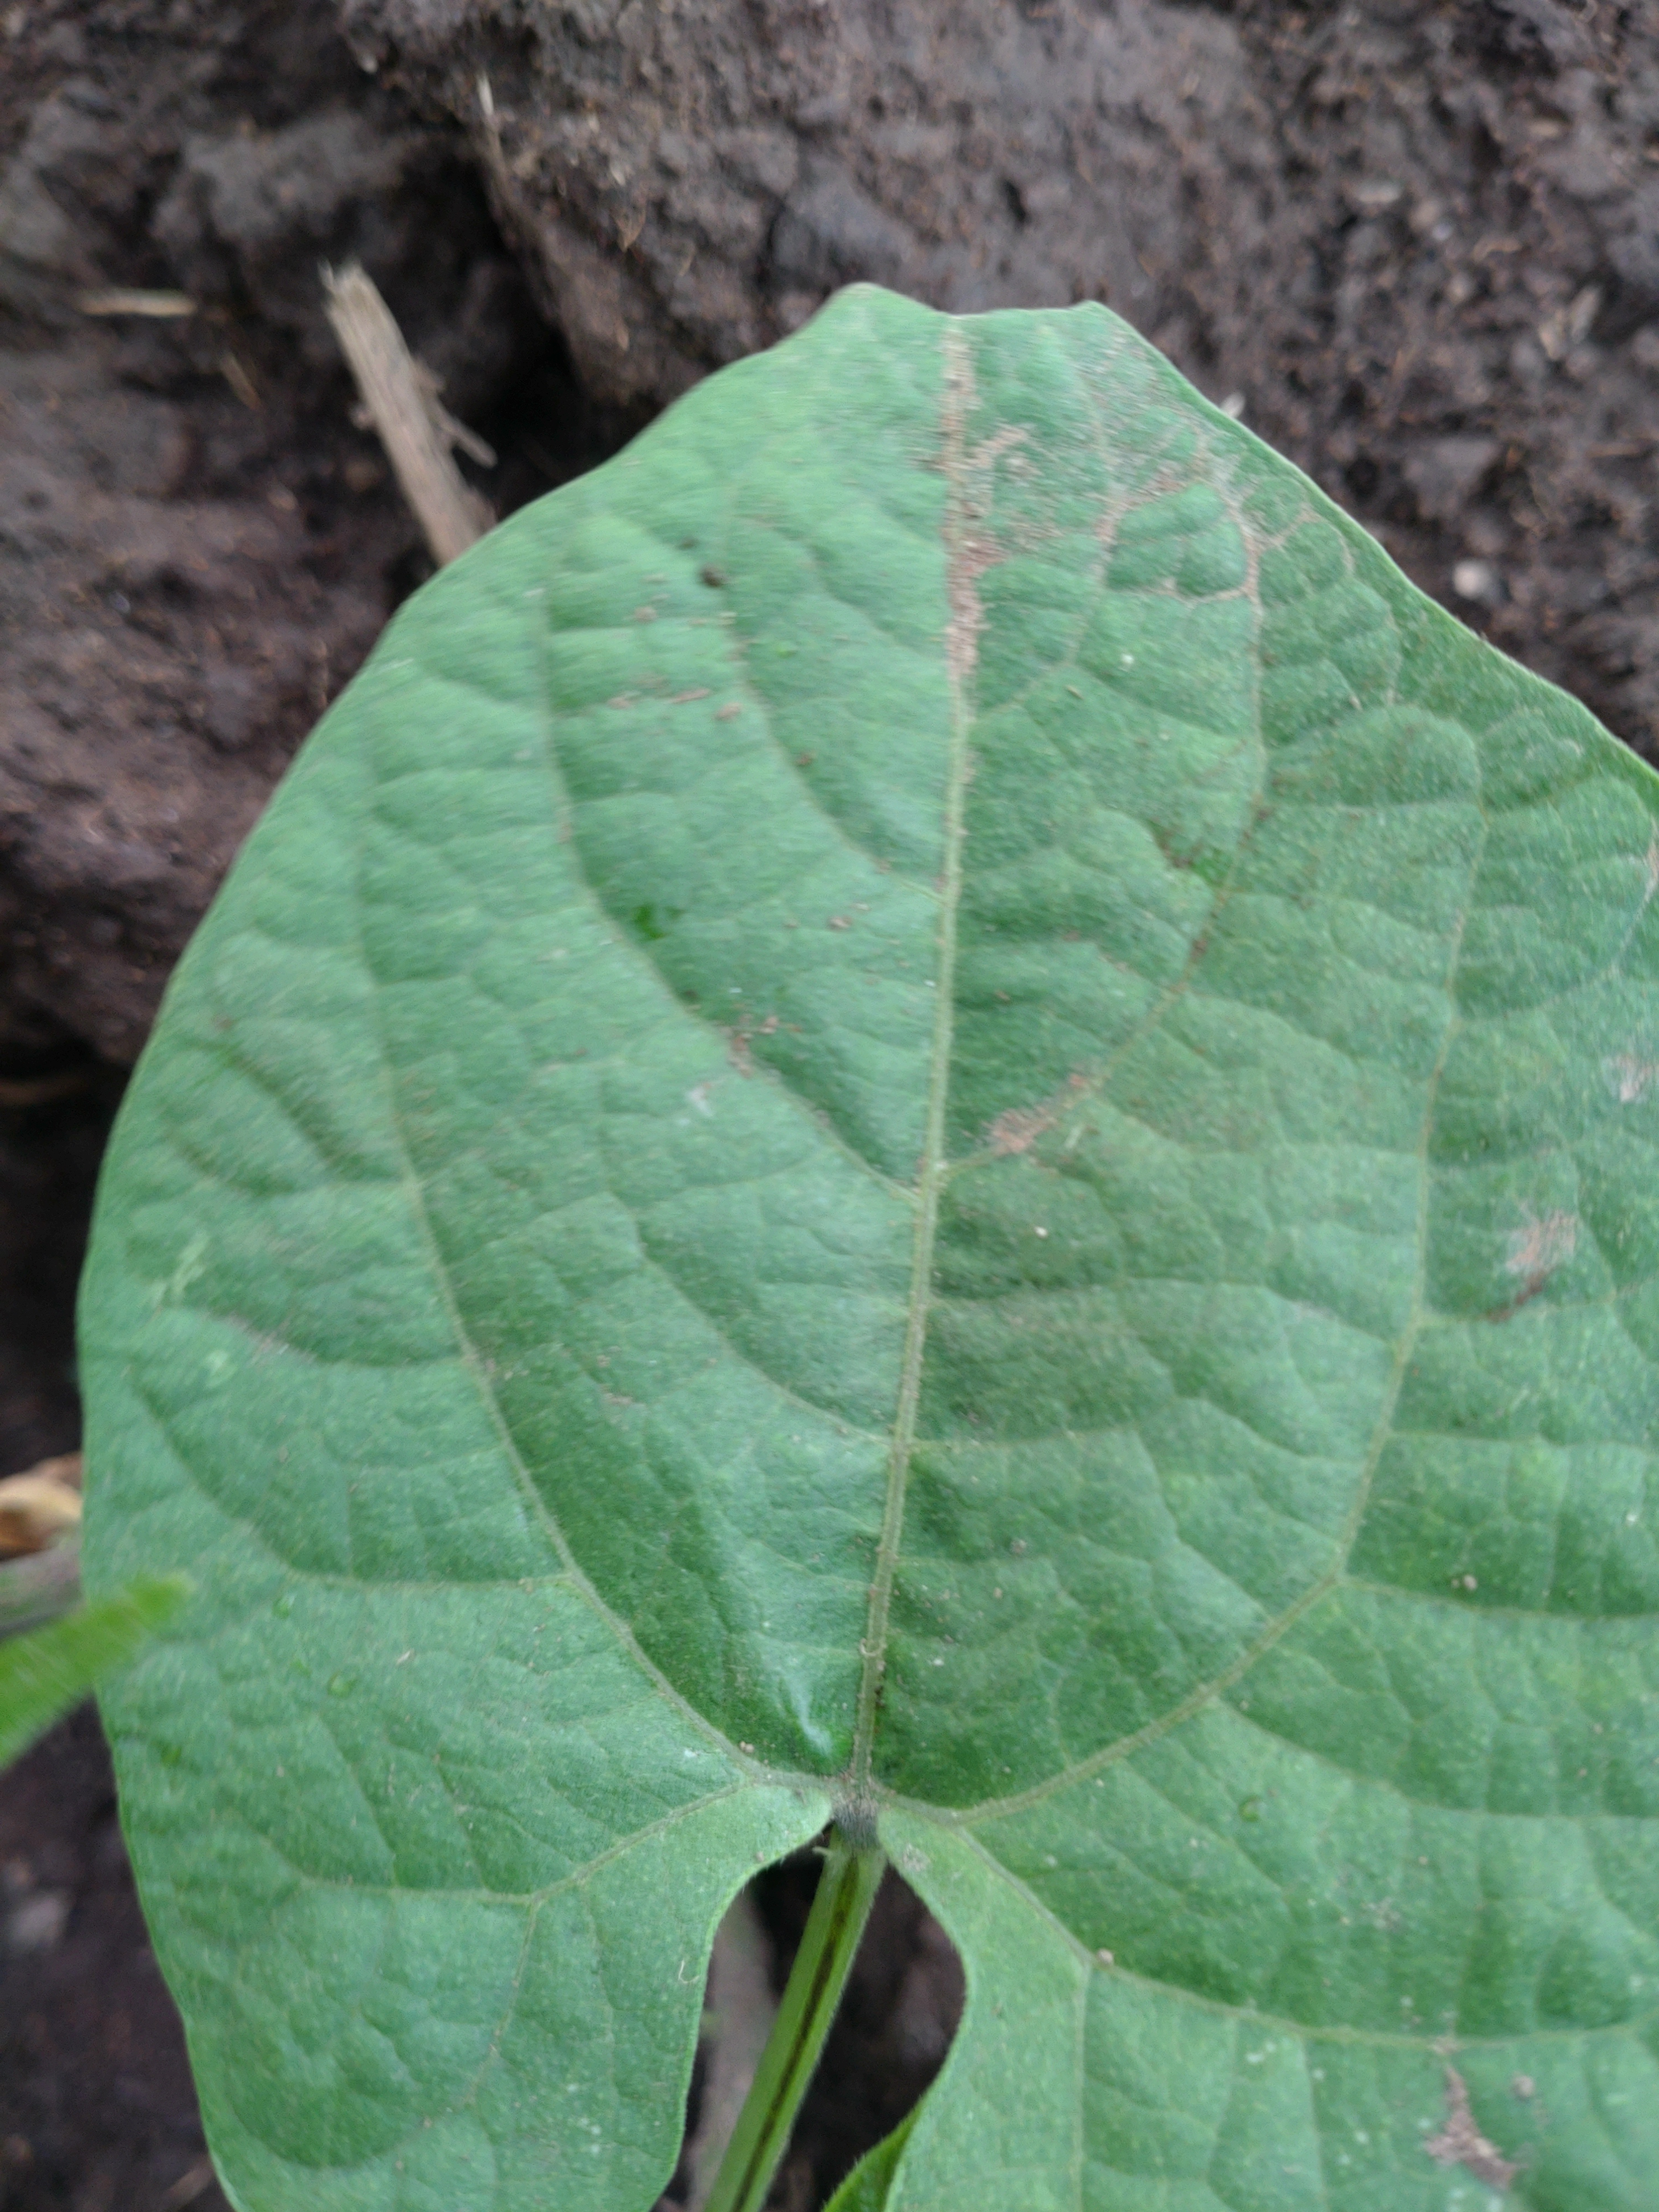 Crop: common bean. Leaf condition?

healthy
